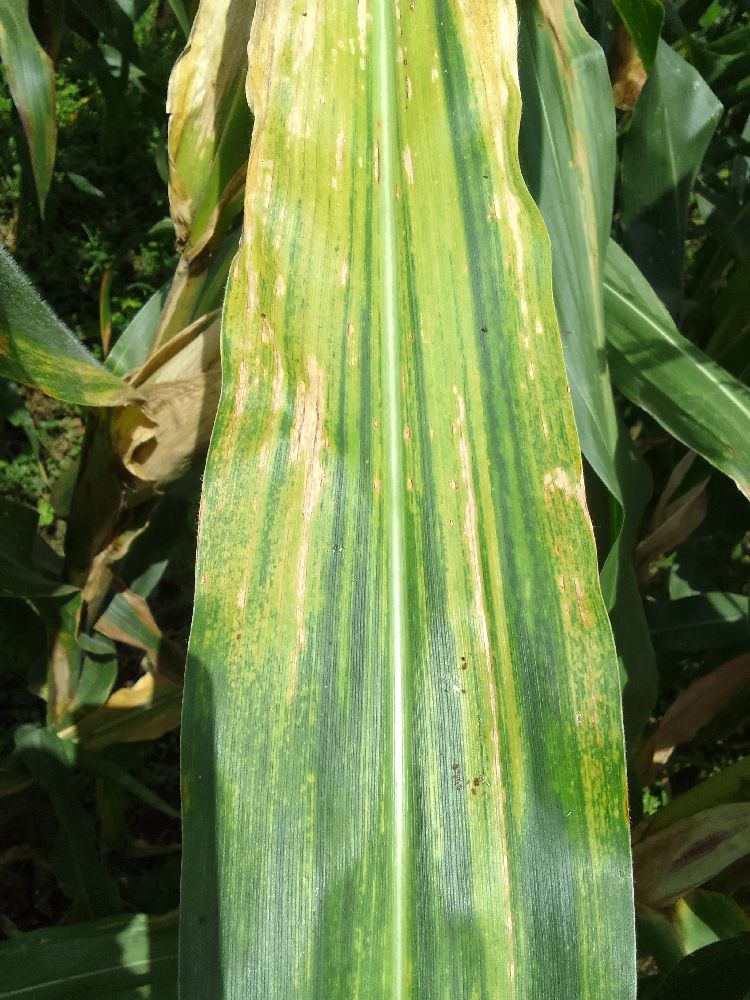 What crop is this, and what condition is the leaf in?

maize, maize lethal necrosis
